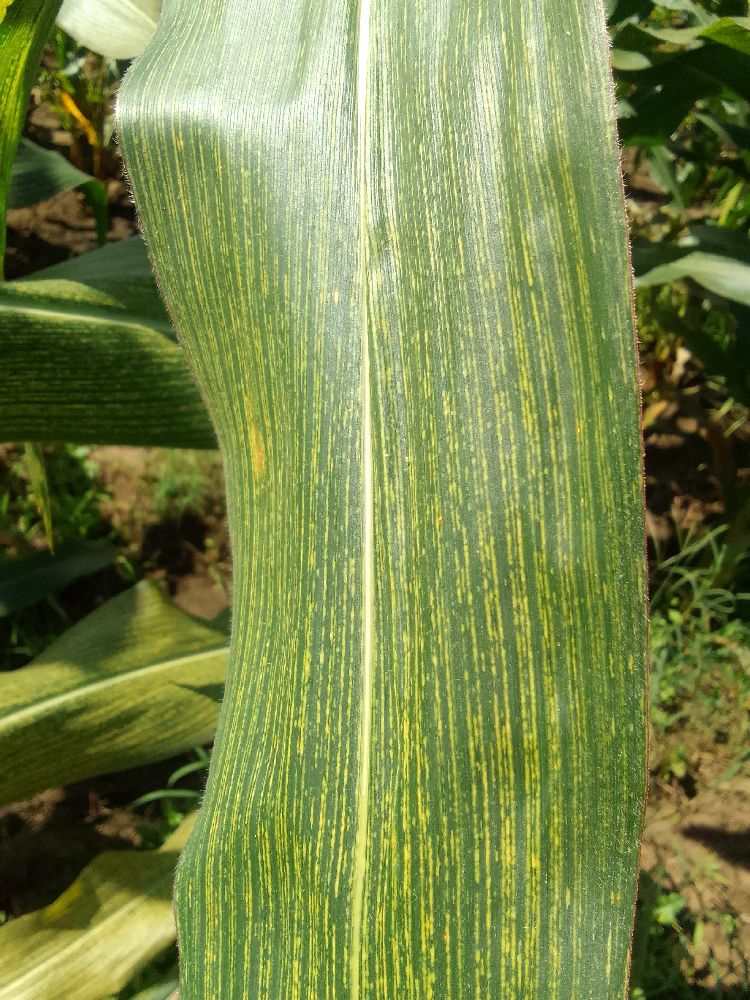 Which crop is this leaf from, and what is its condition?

maize, maize streak virus
